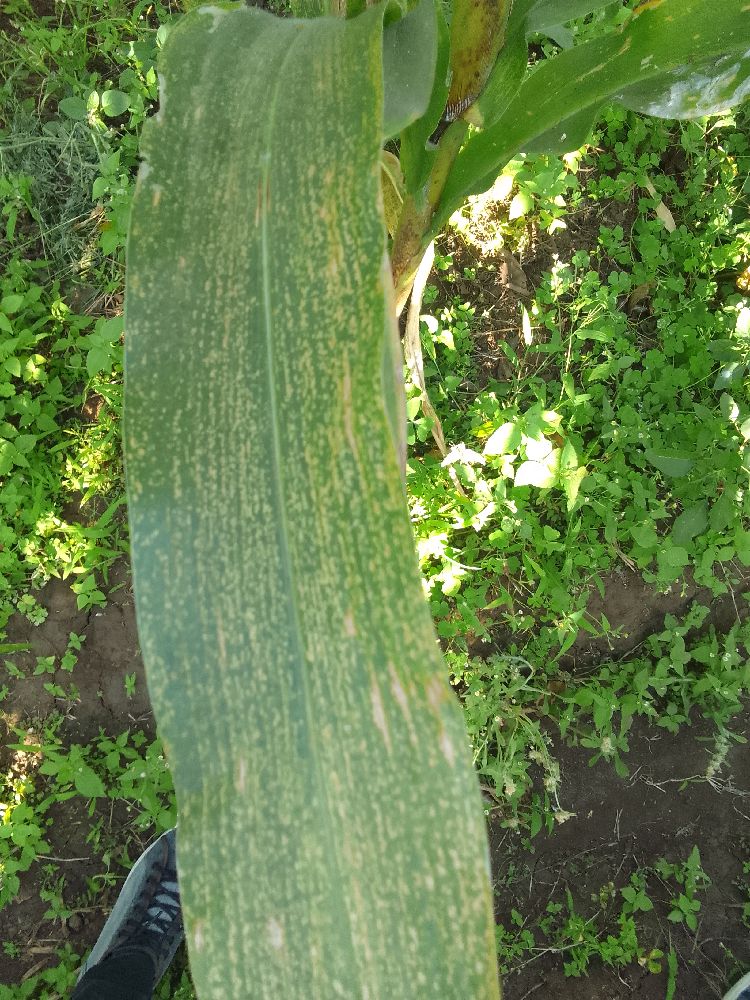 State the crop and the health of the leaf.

maize, maize lethal necrosis
